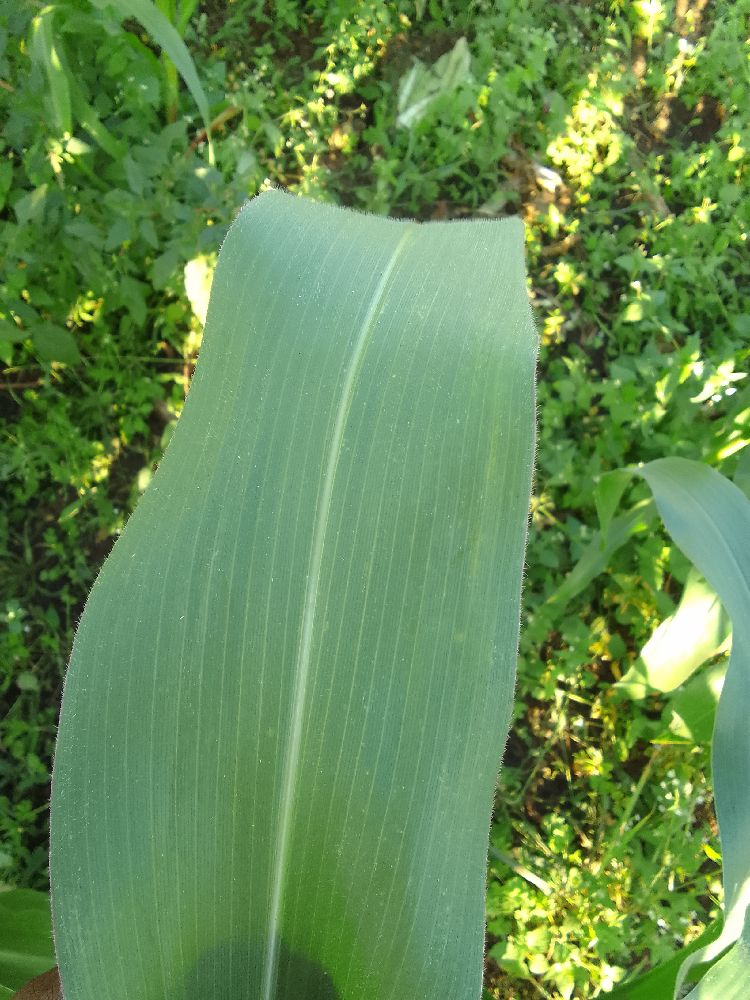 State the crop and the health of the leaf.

maize, healthy
